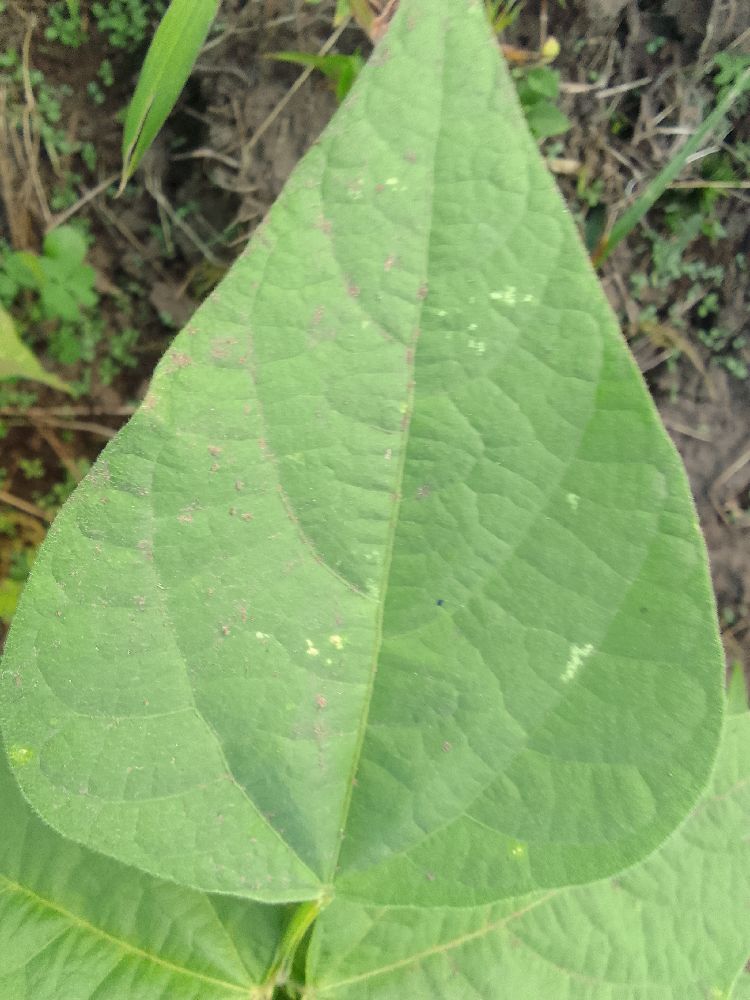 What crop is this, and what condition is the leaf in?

common bean, healthy
